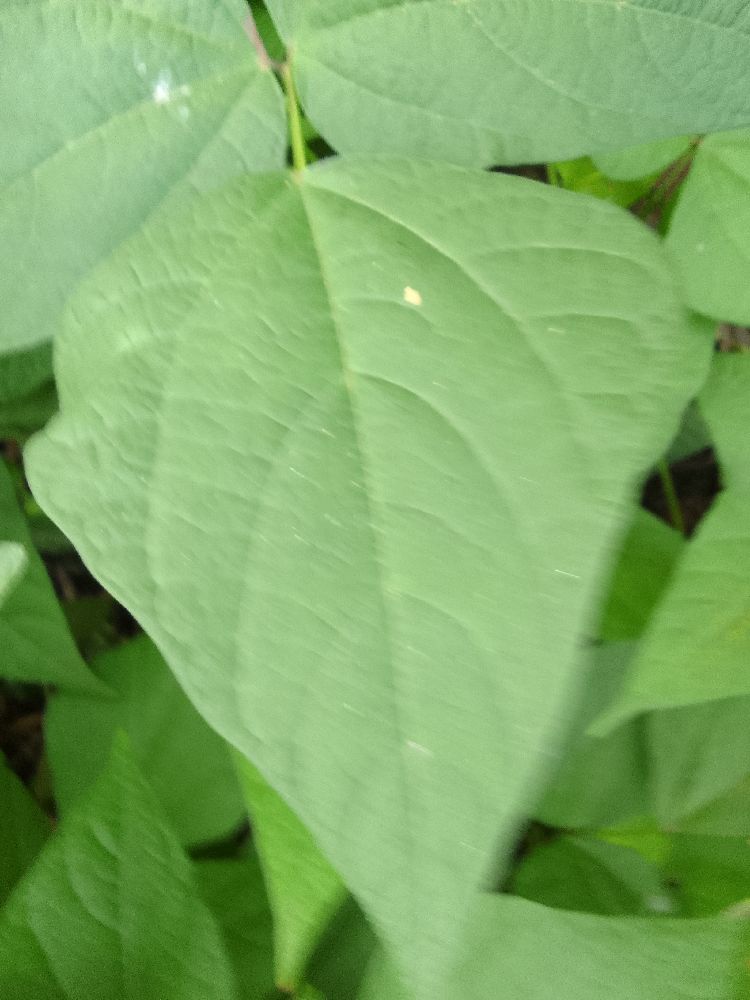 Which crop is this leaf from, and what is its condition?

common bean, healthy
